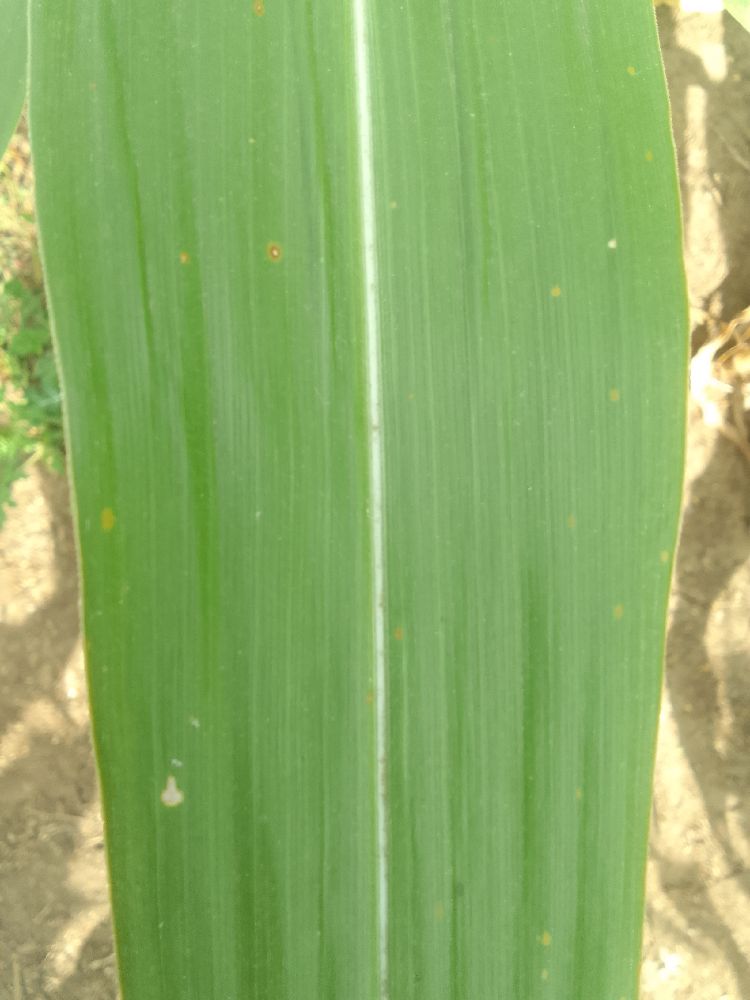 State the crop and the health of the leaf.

maize, healthy
